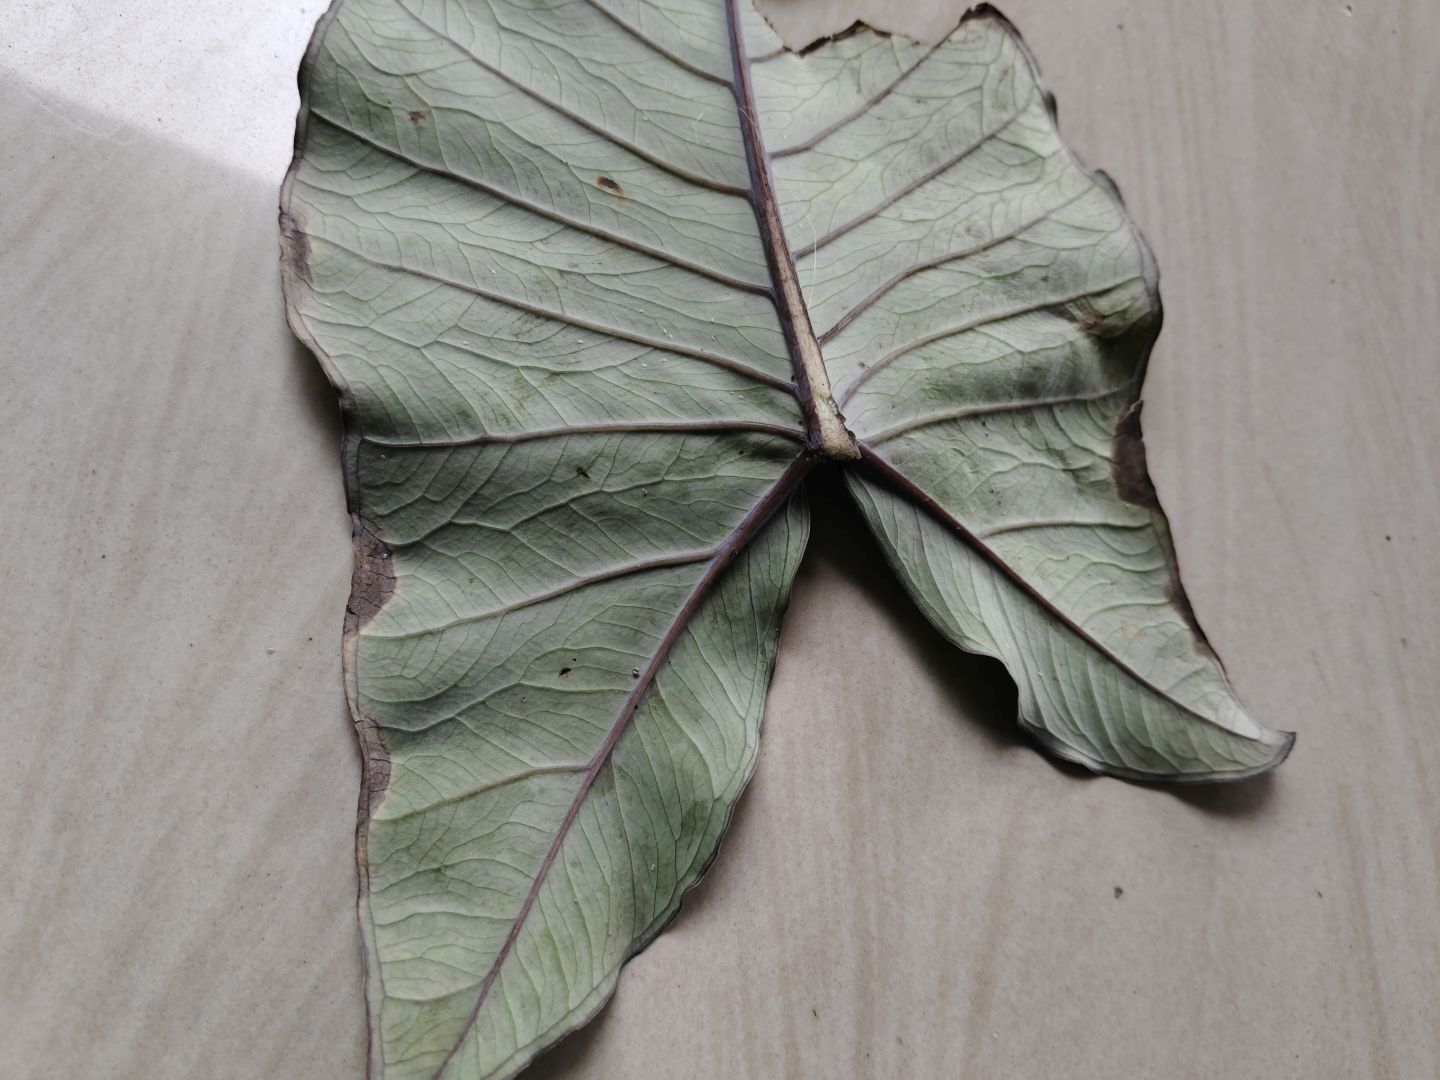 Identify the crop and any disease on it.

taro, leaf blight
